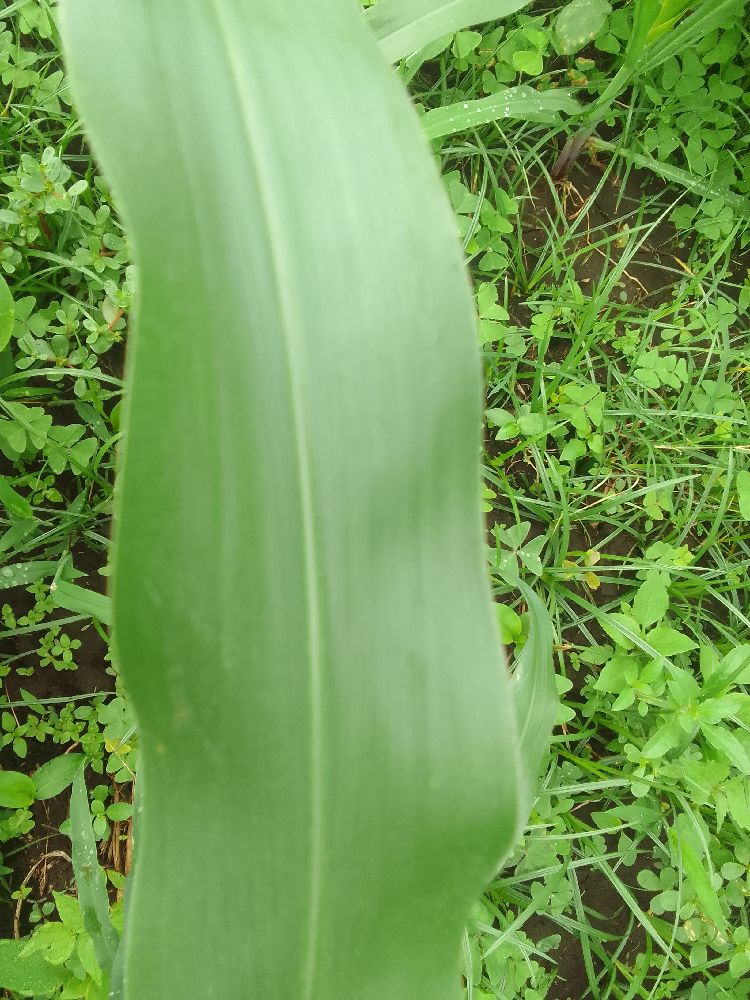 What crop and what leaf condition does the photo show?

maize, healthy
